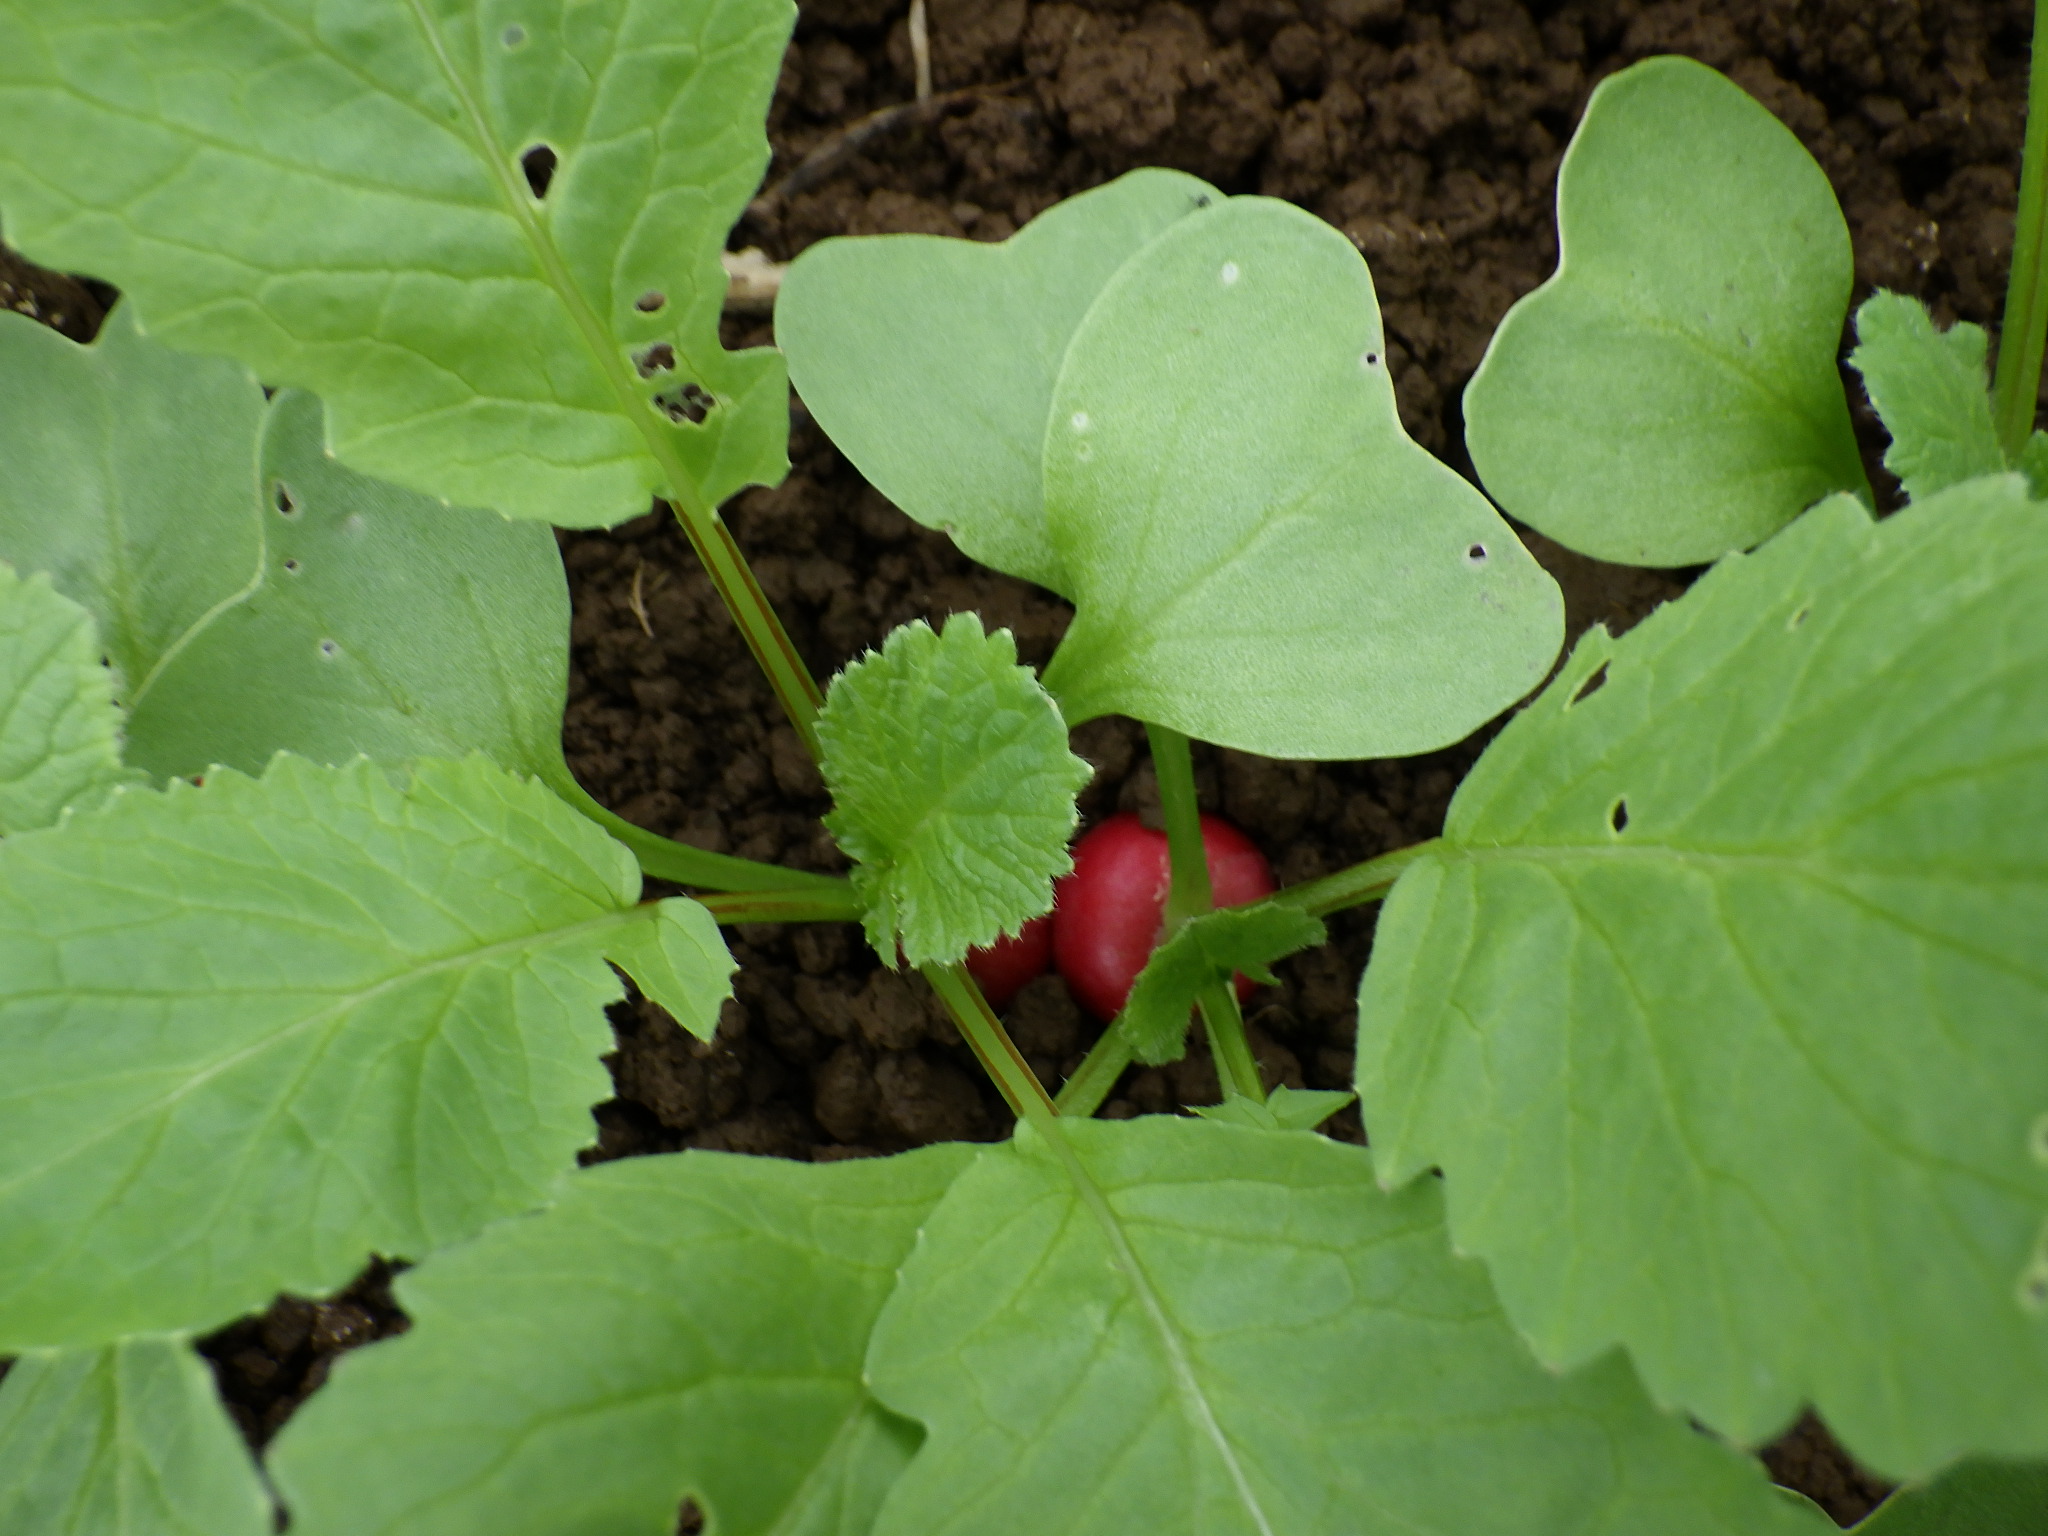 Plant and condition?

radish, altica
